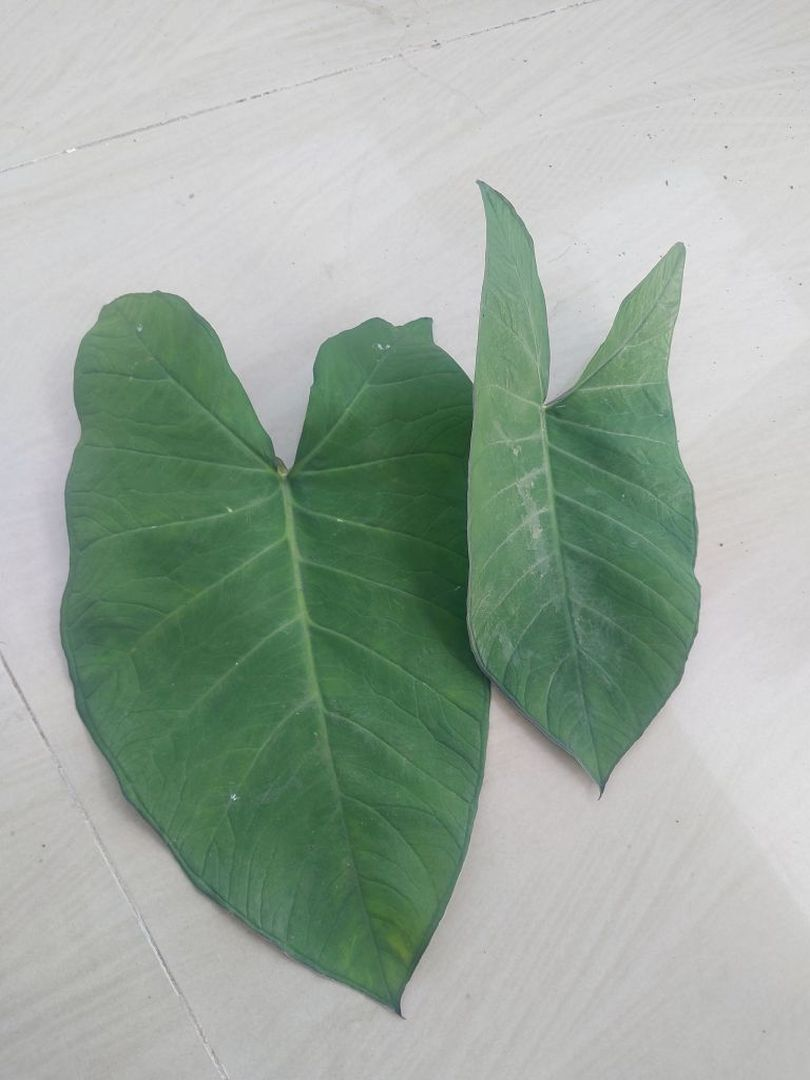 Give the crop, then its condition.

taro, healthy
